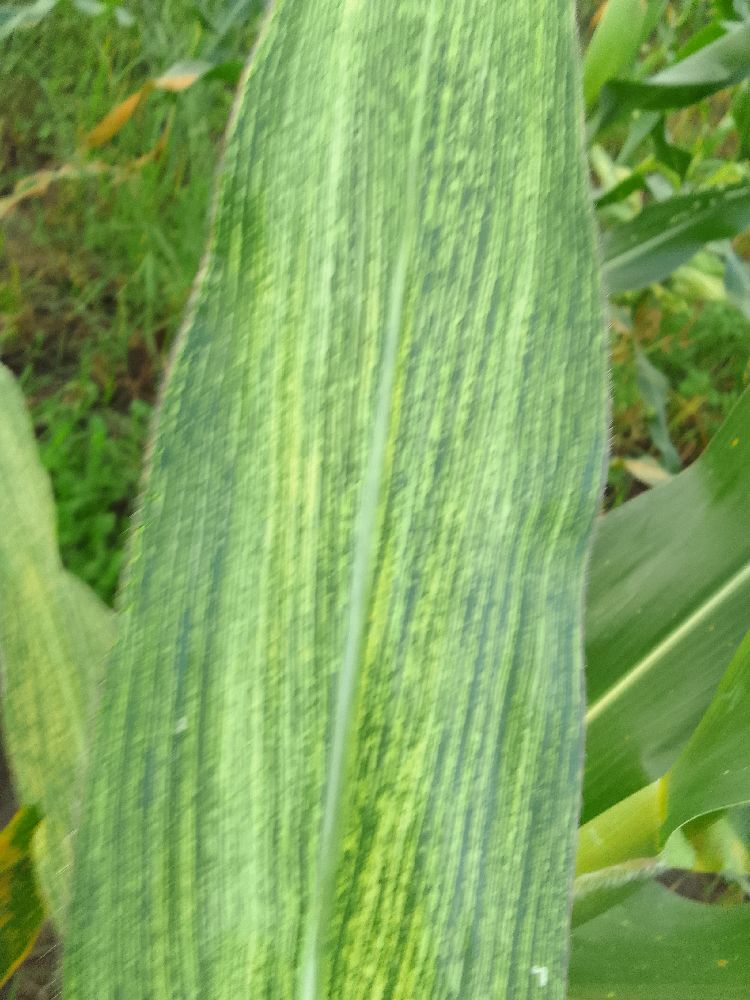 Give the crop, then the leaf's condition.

maize, maize streak virus
